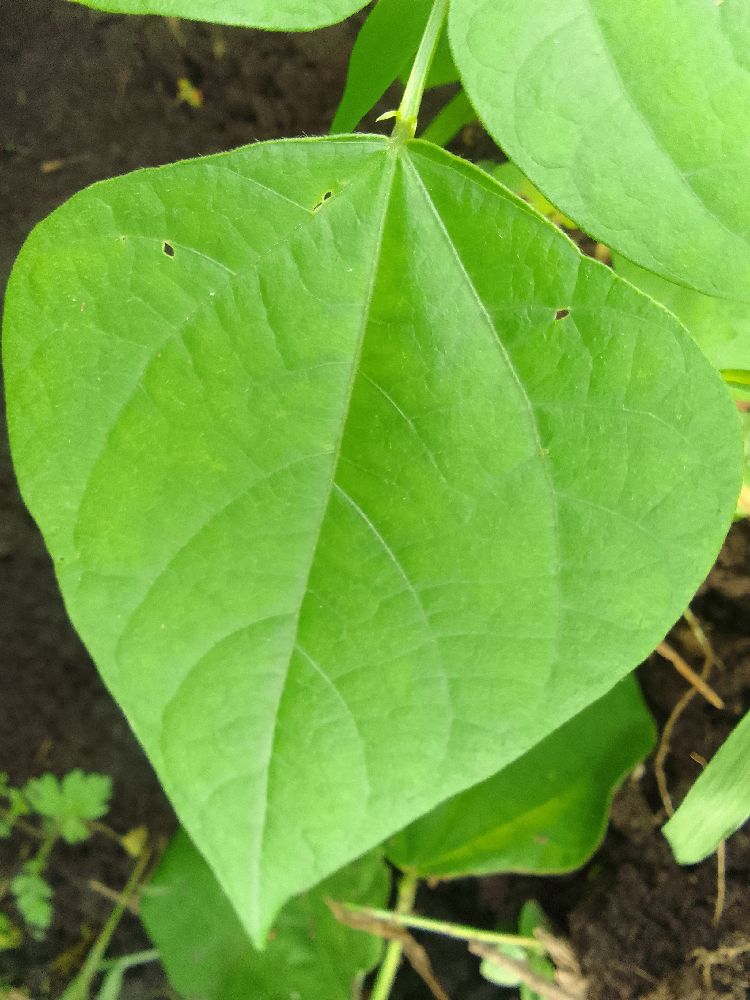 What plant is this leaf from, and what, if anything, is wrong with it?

common bean, healthy
